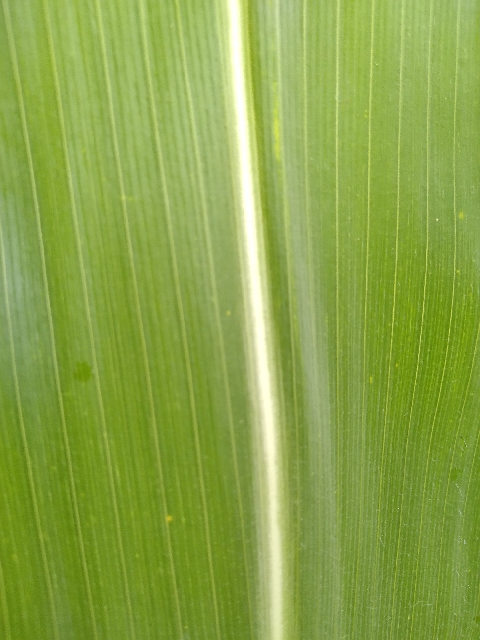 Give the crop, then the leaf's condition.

maize, healthy
